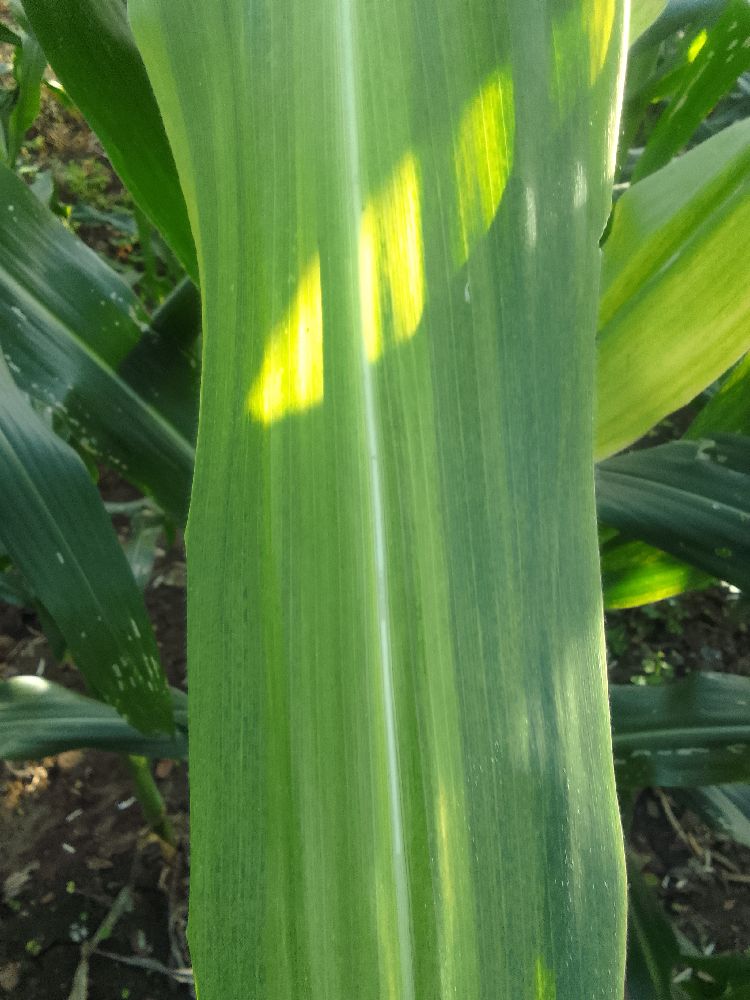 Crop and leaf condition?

maize, maize lethal necrosis
